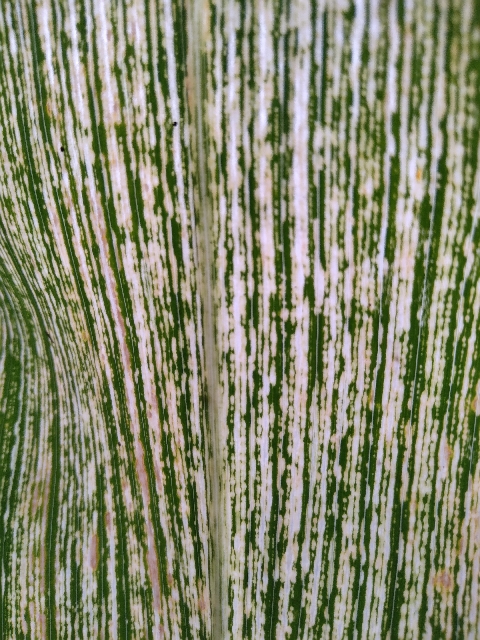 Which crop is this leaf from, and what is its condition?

maize, maize streak virus
